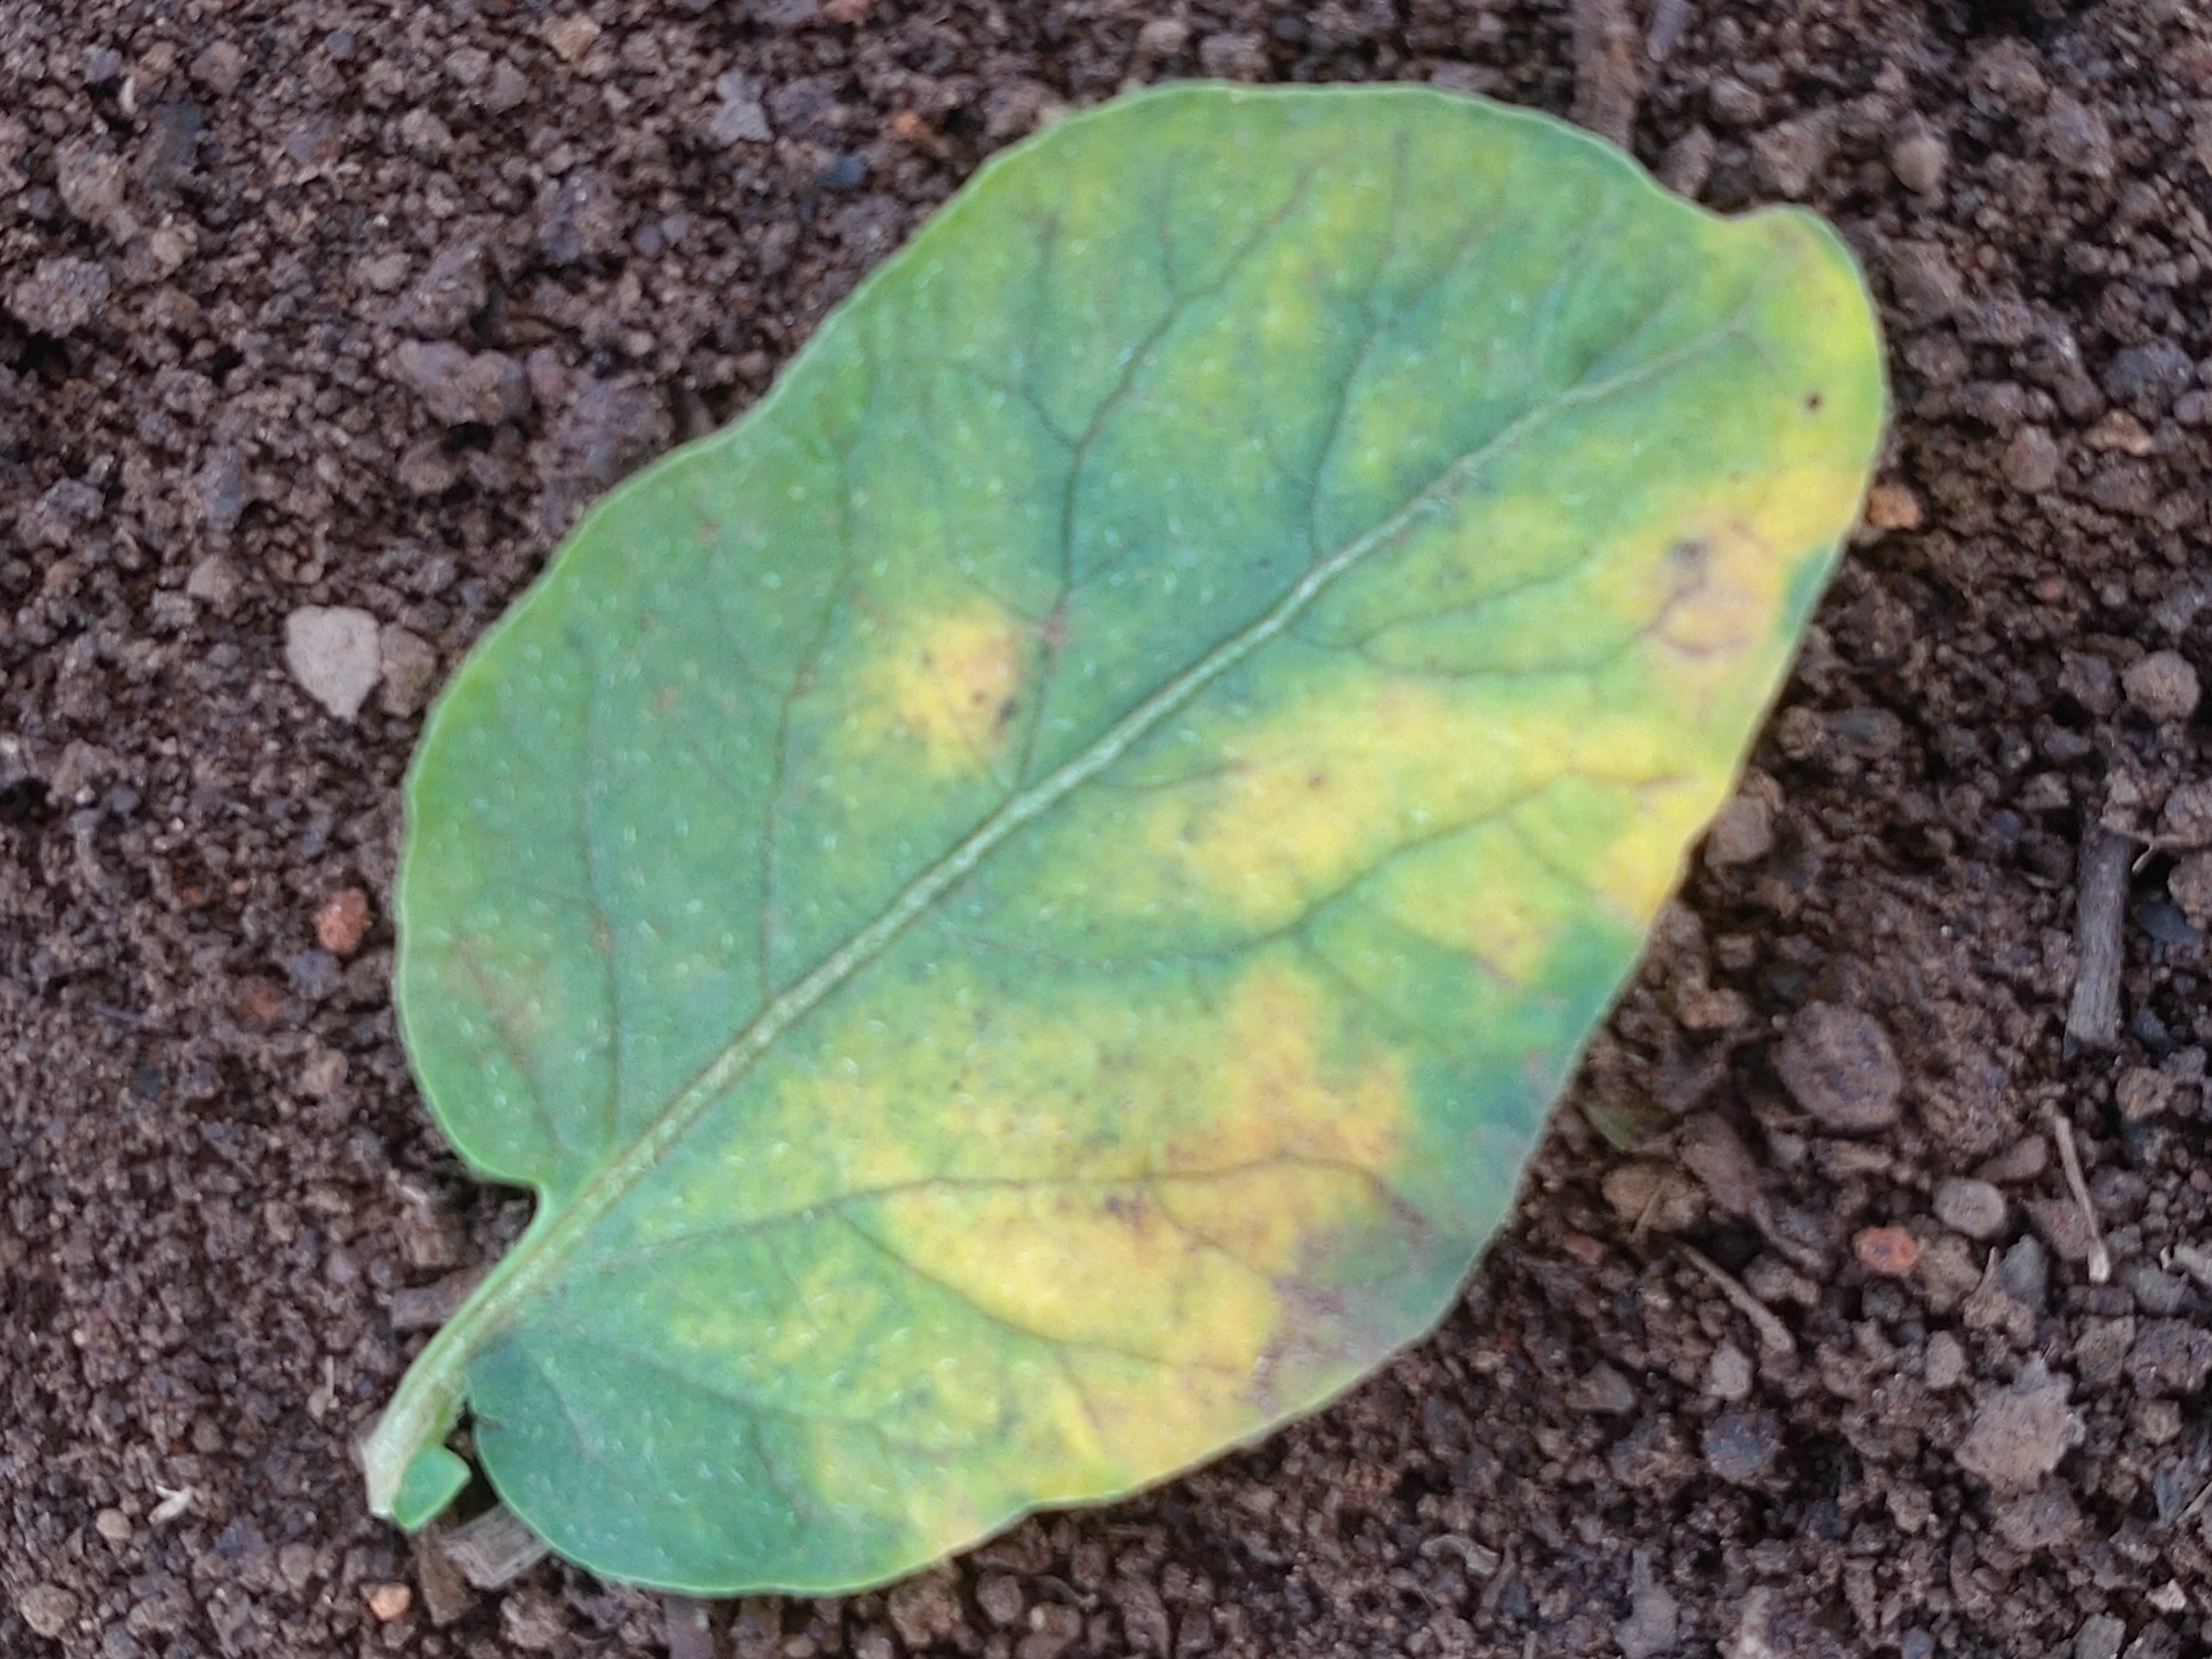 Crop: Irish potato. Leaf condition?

late blight
